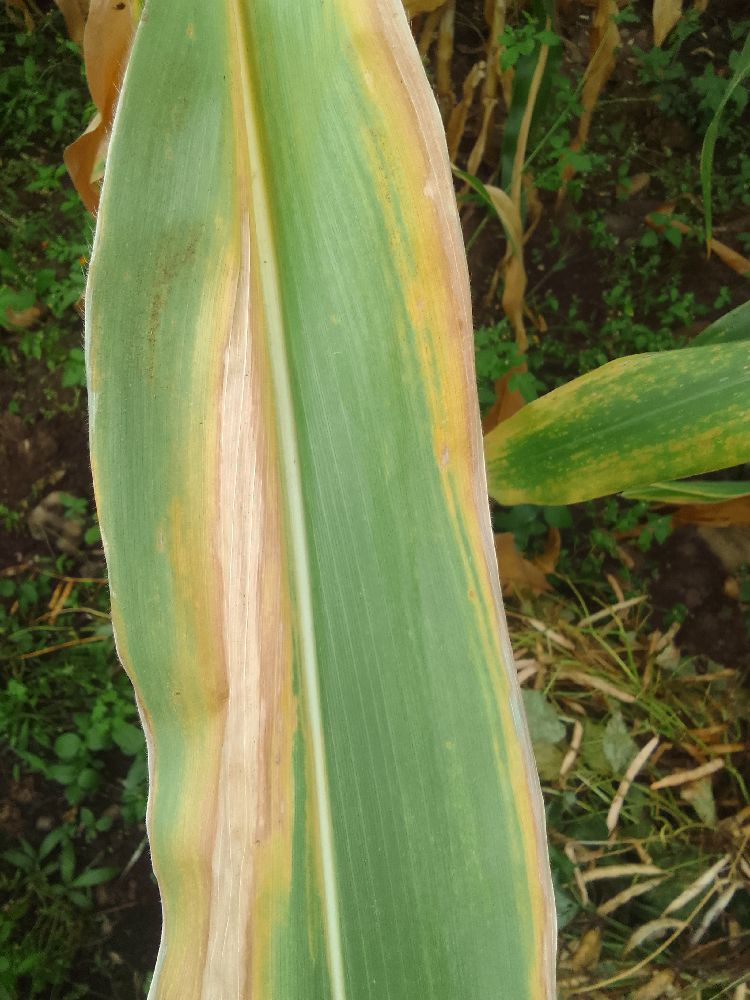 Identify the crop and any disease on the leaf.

maize, maize lethal necrosis
